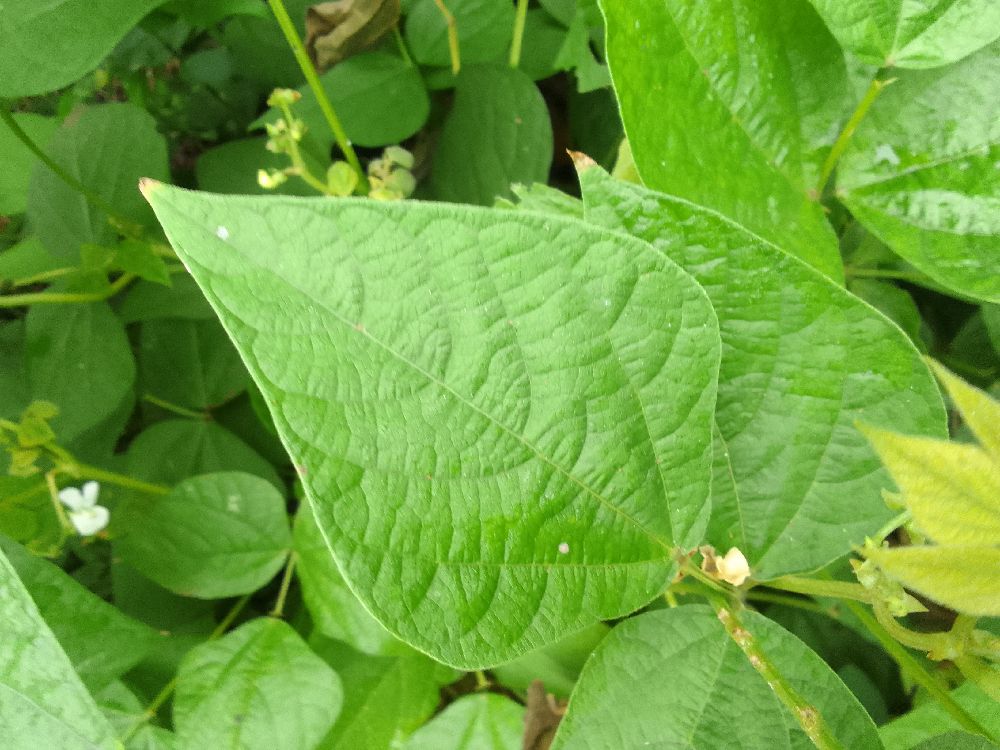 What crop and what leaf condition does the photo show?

common bean, healthy
